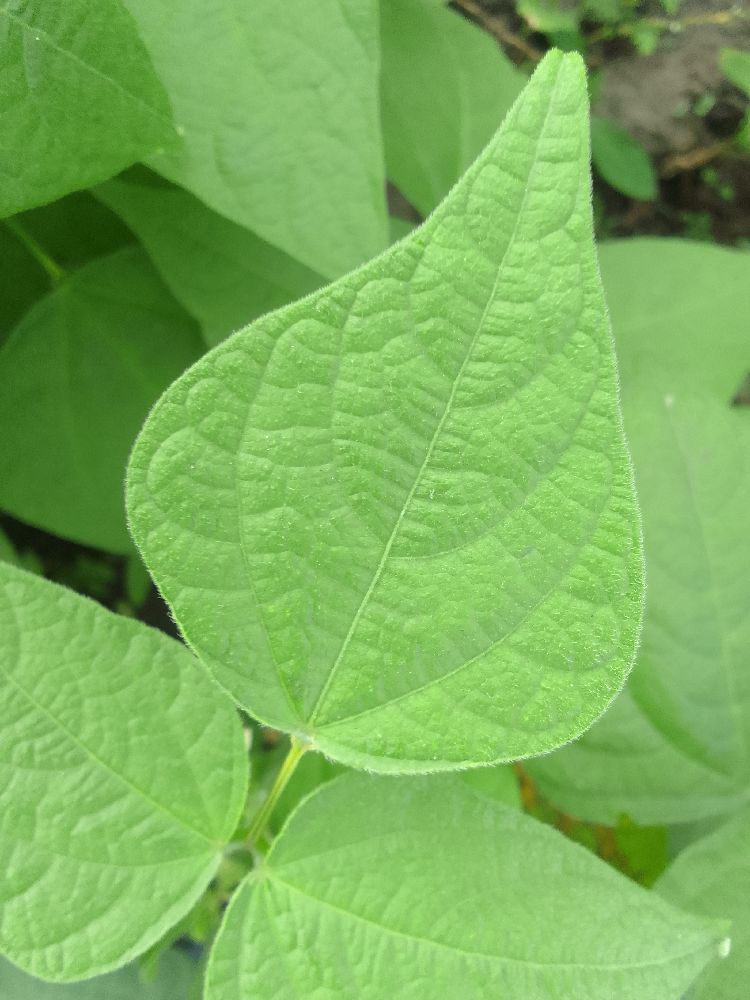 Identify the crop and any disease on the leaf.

common bean, healthy
